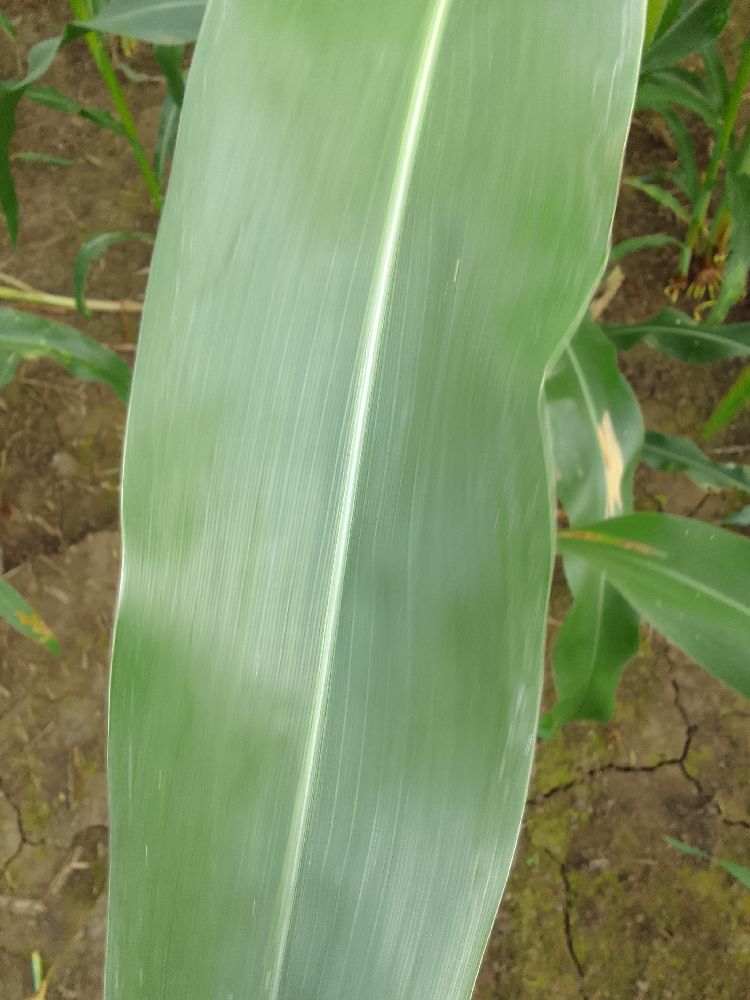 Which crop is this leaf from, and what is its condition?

maize, healthy
